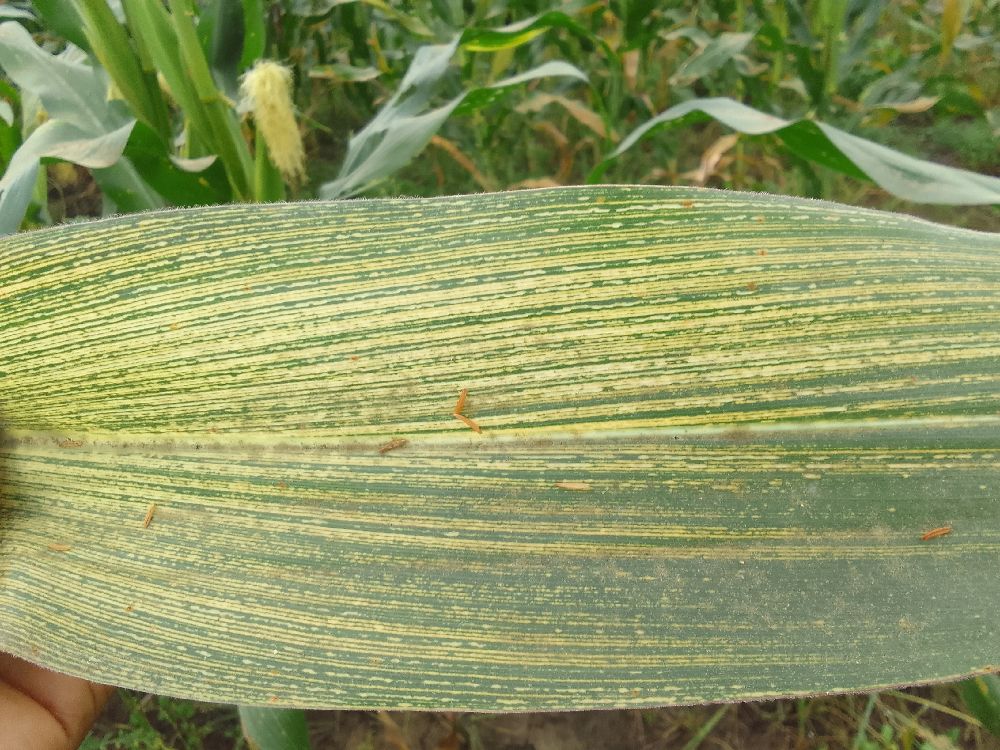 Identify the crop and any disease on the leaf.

maize, maize streak virus
